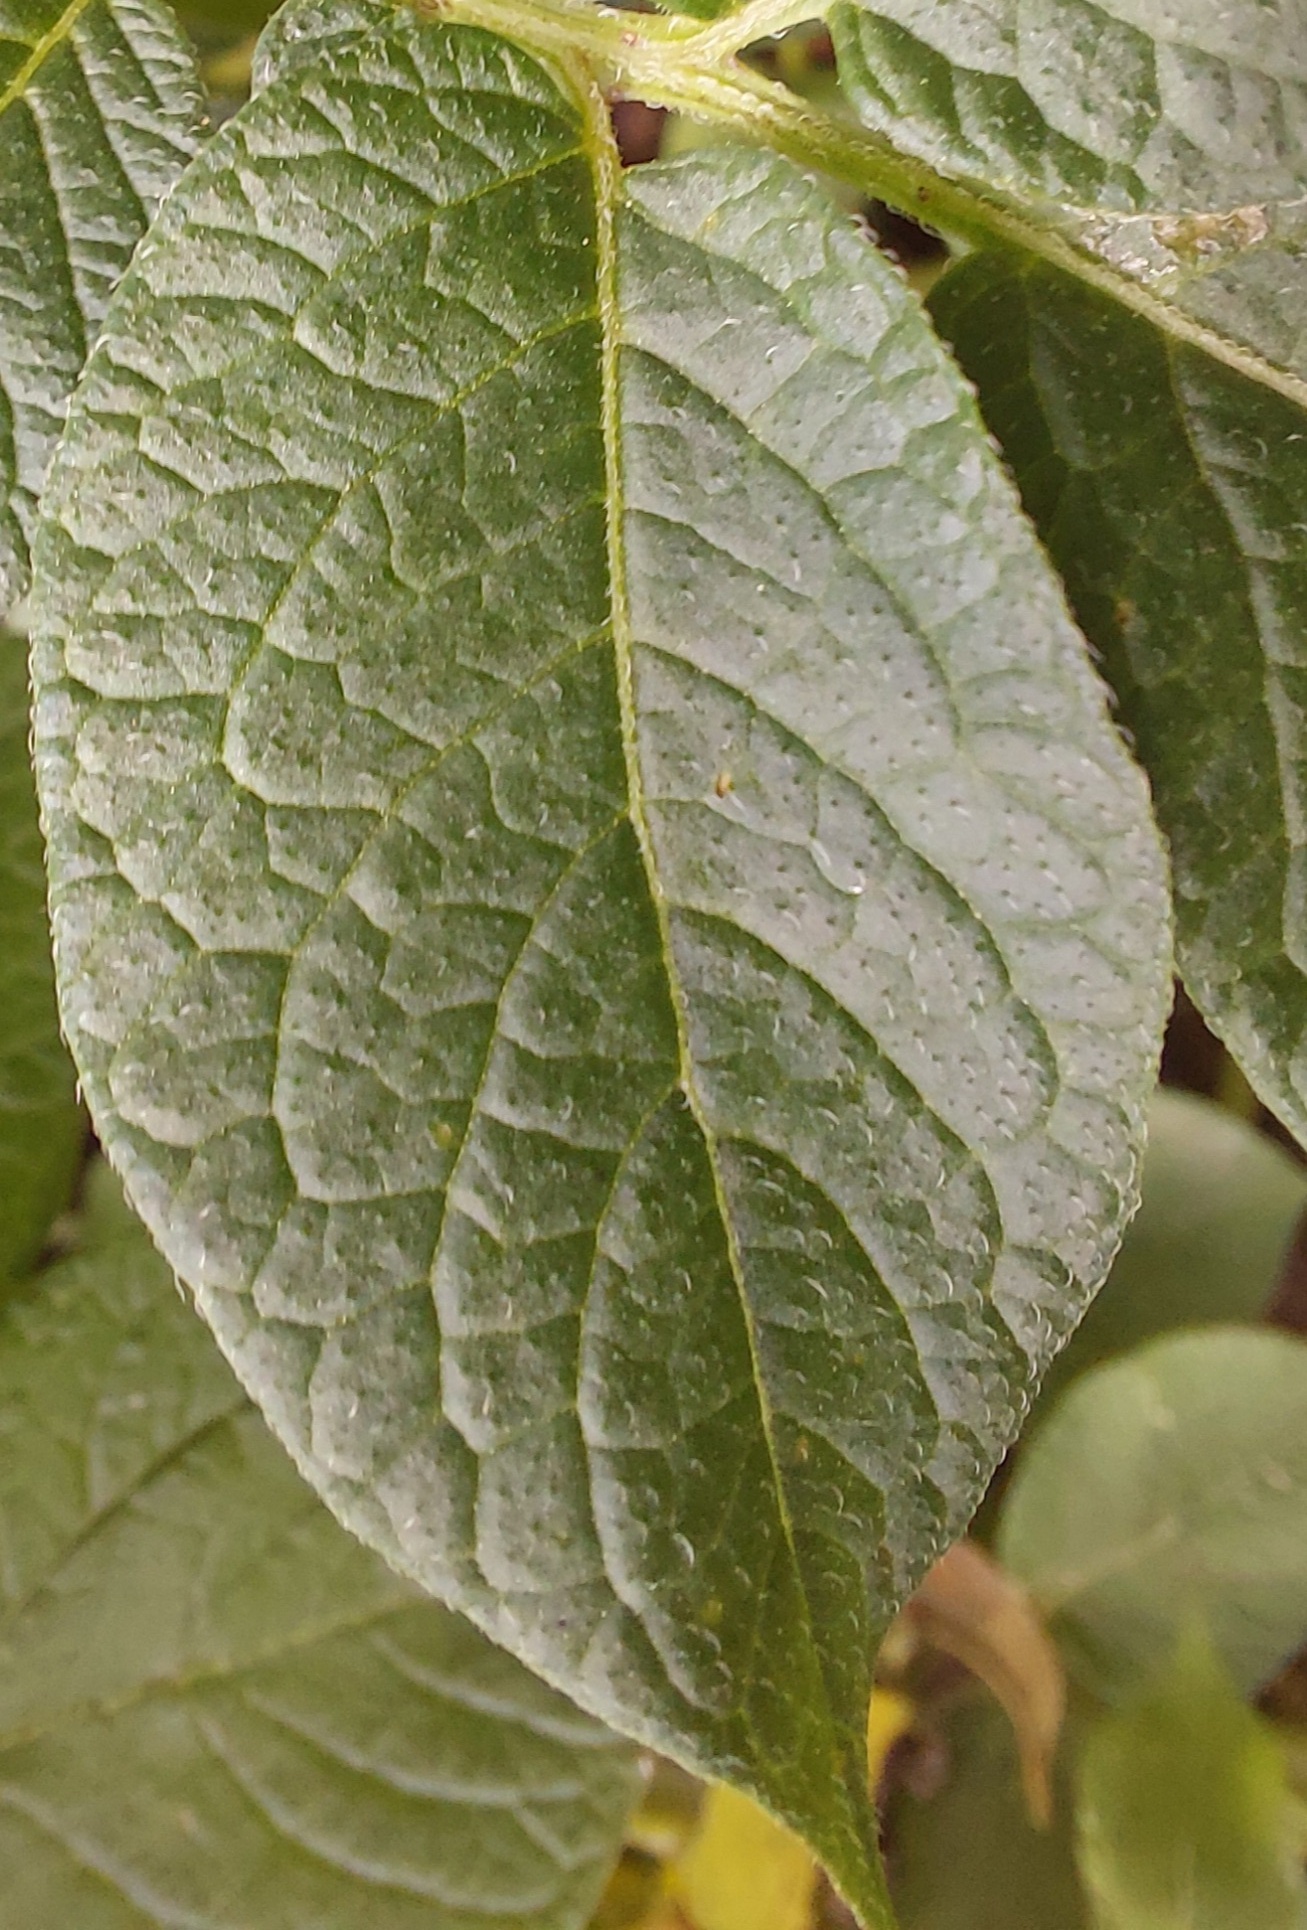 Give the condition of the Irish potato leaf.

healthy
